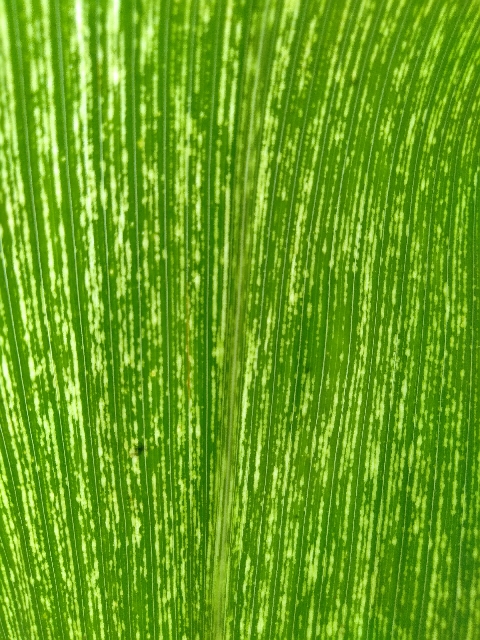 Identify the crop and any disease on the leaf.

maize, maize streak virus
